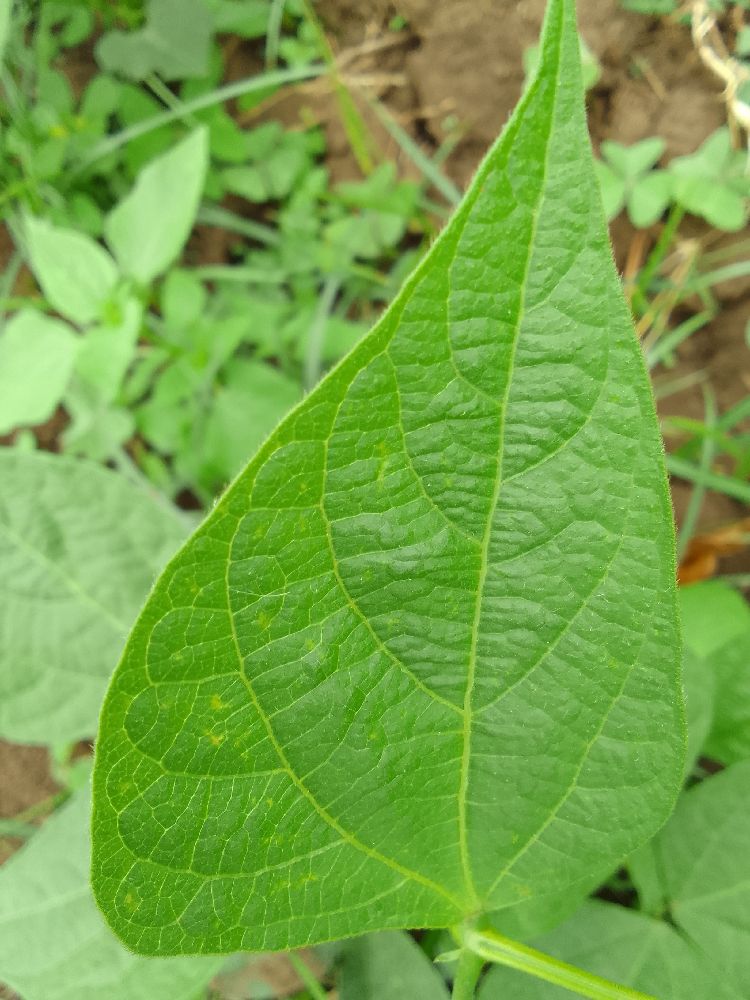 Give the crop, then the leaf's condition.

common bean, healthy
